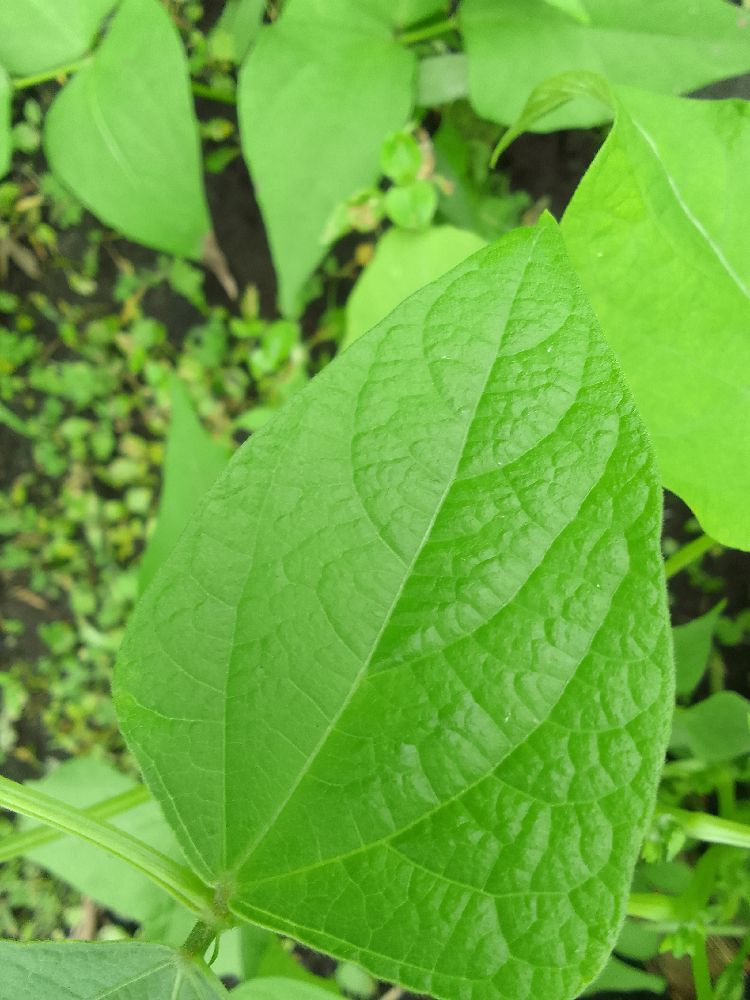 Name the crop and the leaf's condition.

common bean, healthy
